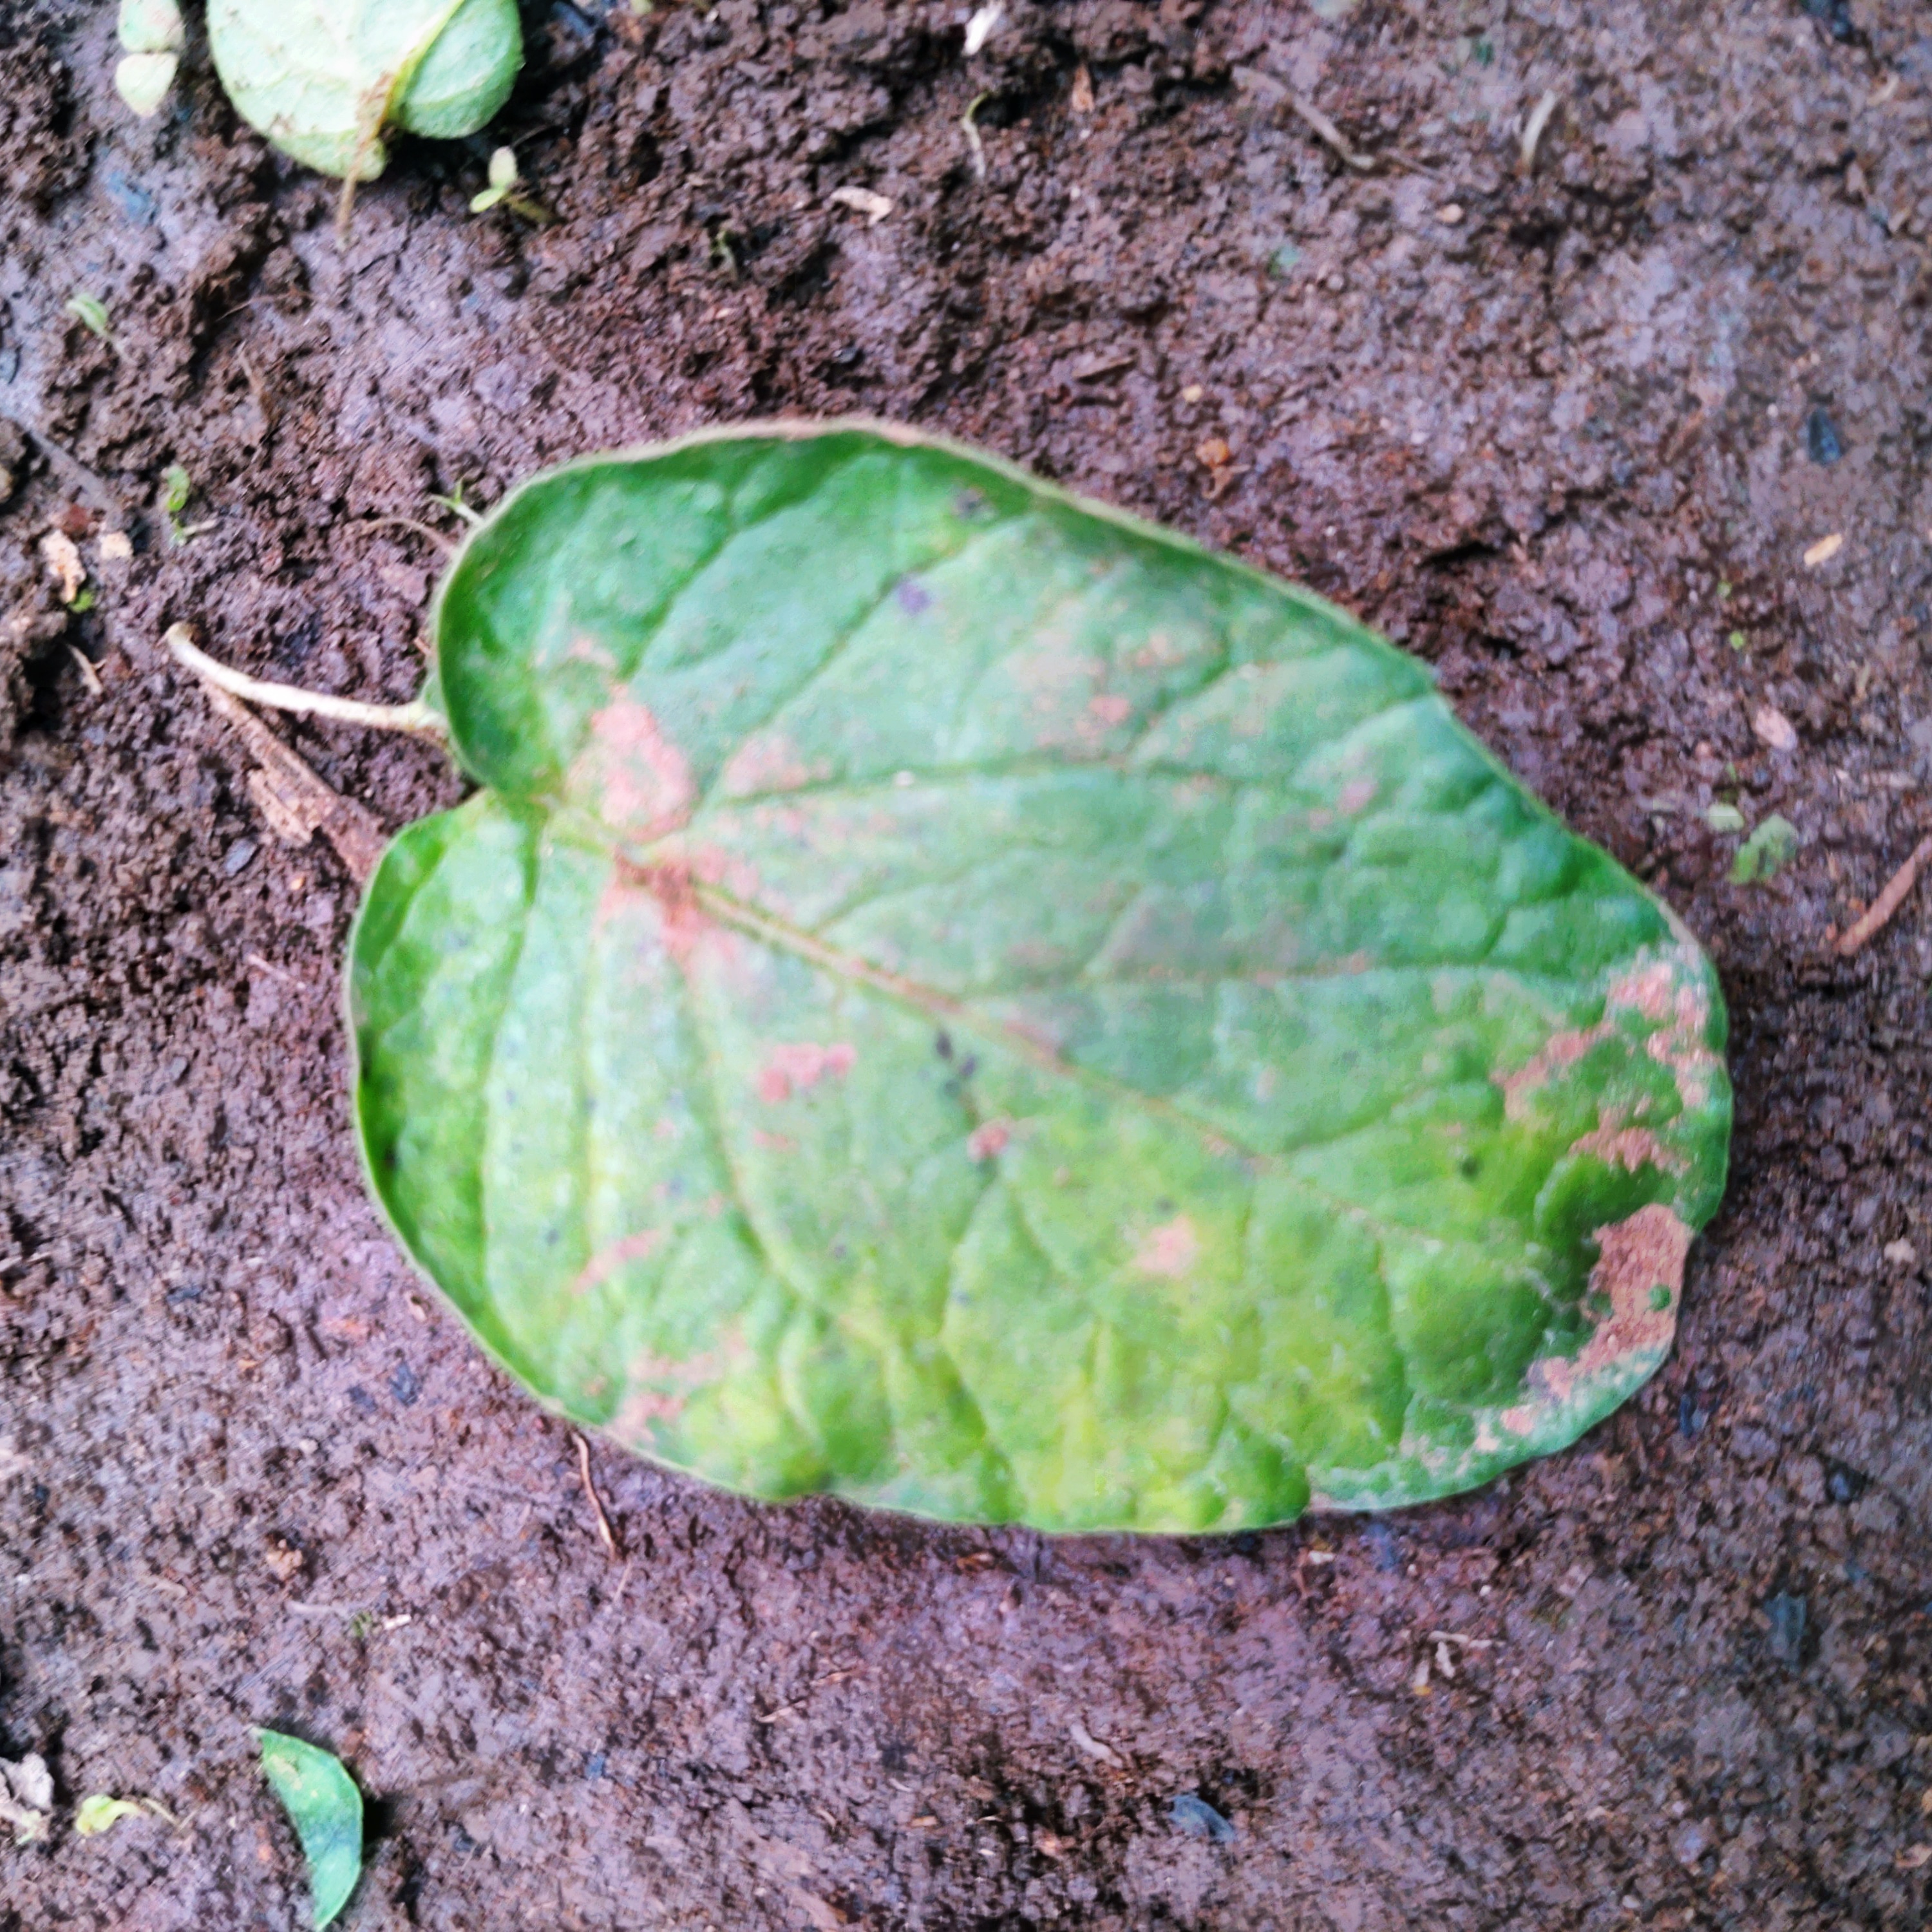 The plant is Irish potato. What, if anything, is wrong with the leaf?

late blight
